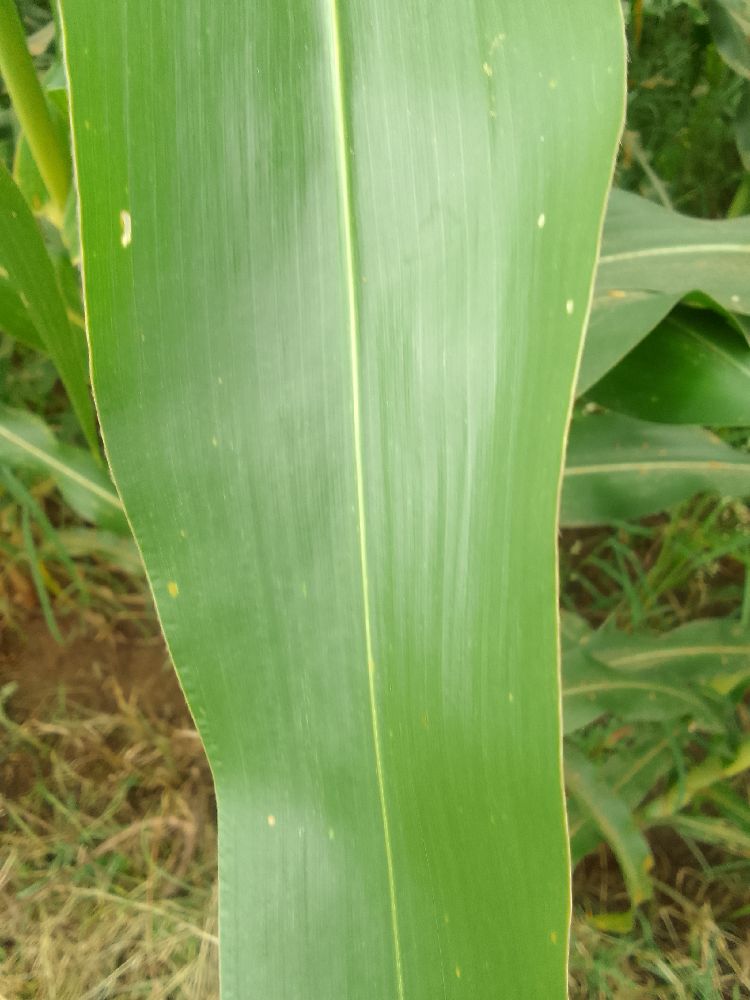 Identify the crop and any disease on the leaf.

maize, healthy
